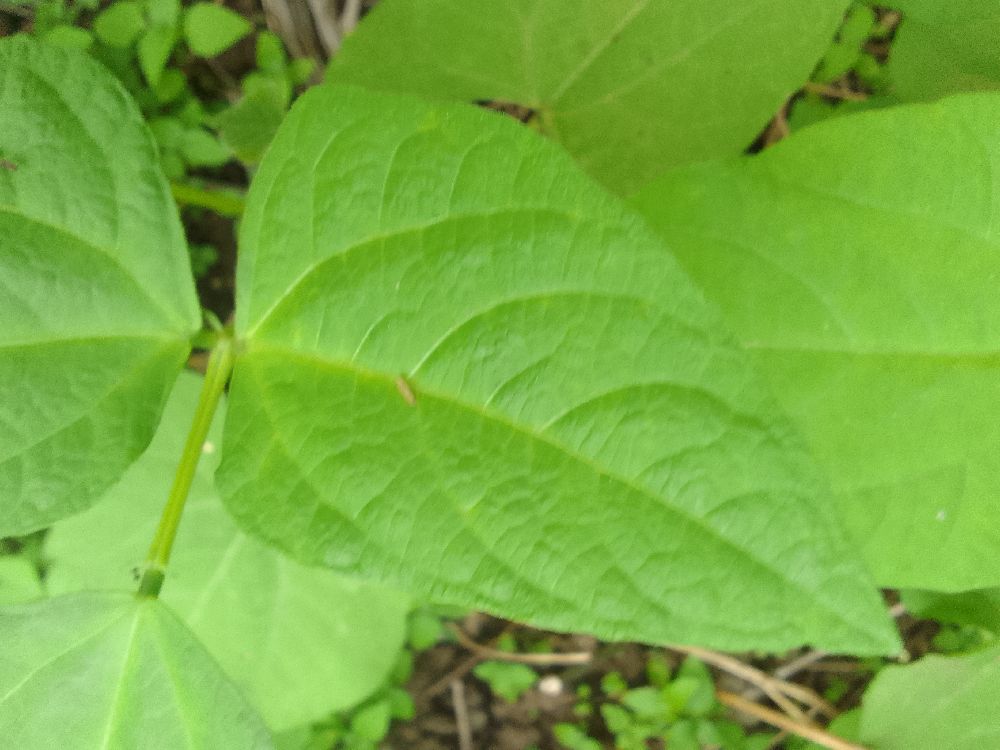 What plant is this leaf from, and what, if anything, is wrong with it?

common bean, healthy
